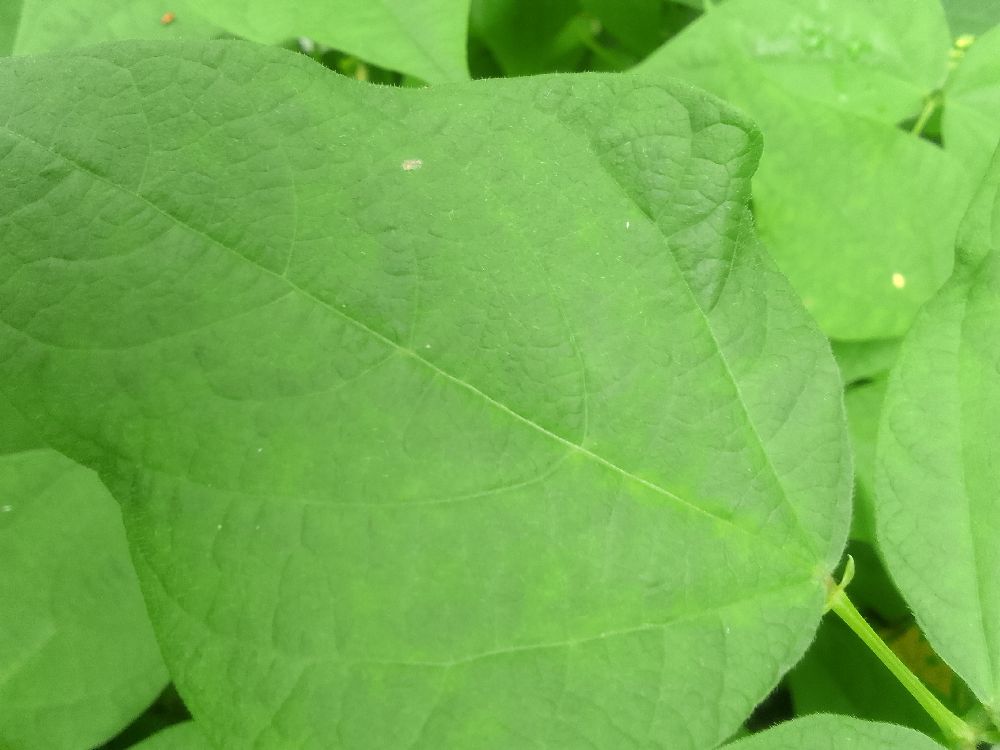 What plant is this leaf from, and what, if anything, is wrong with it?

common bean, healthy
